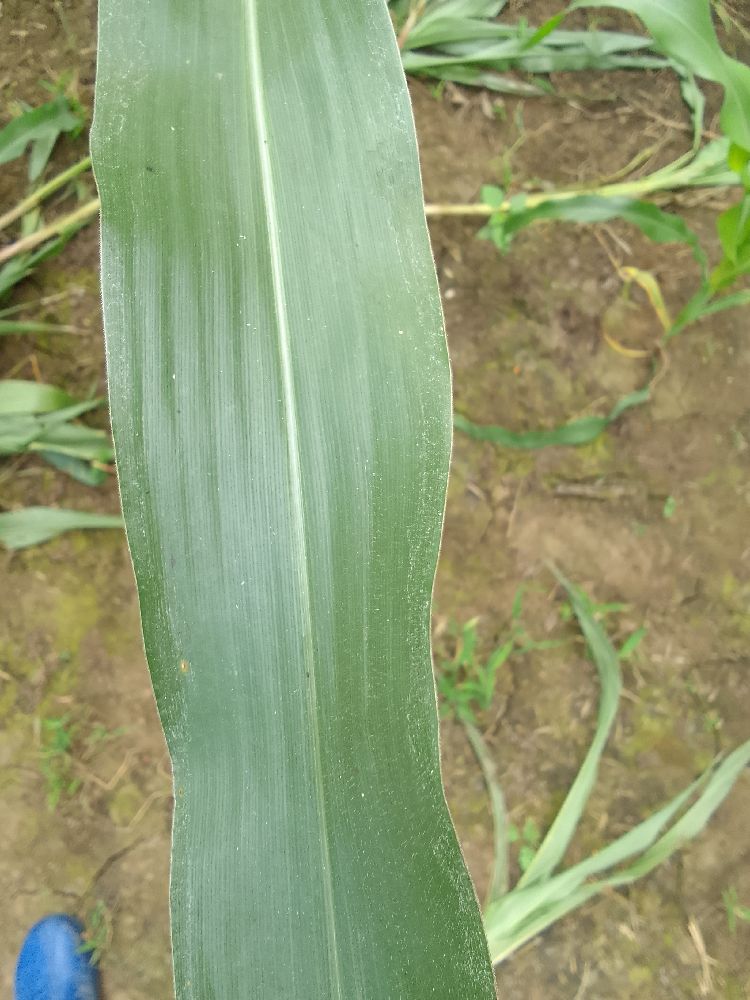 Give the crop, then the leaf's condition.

maize, healthy
